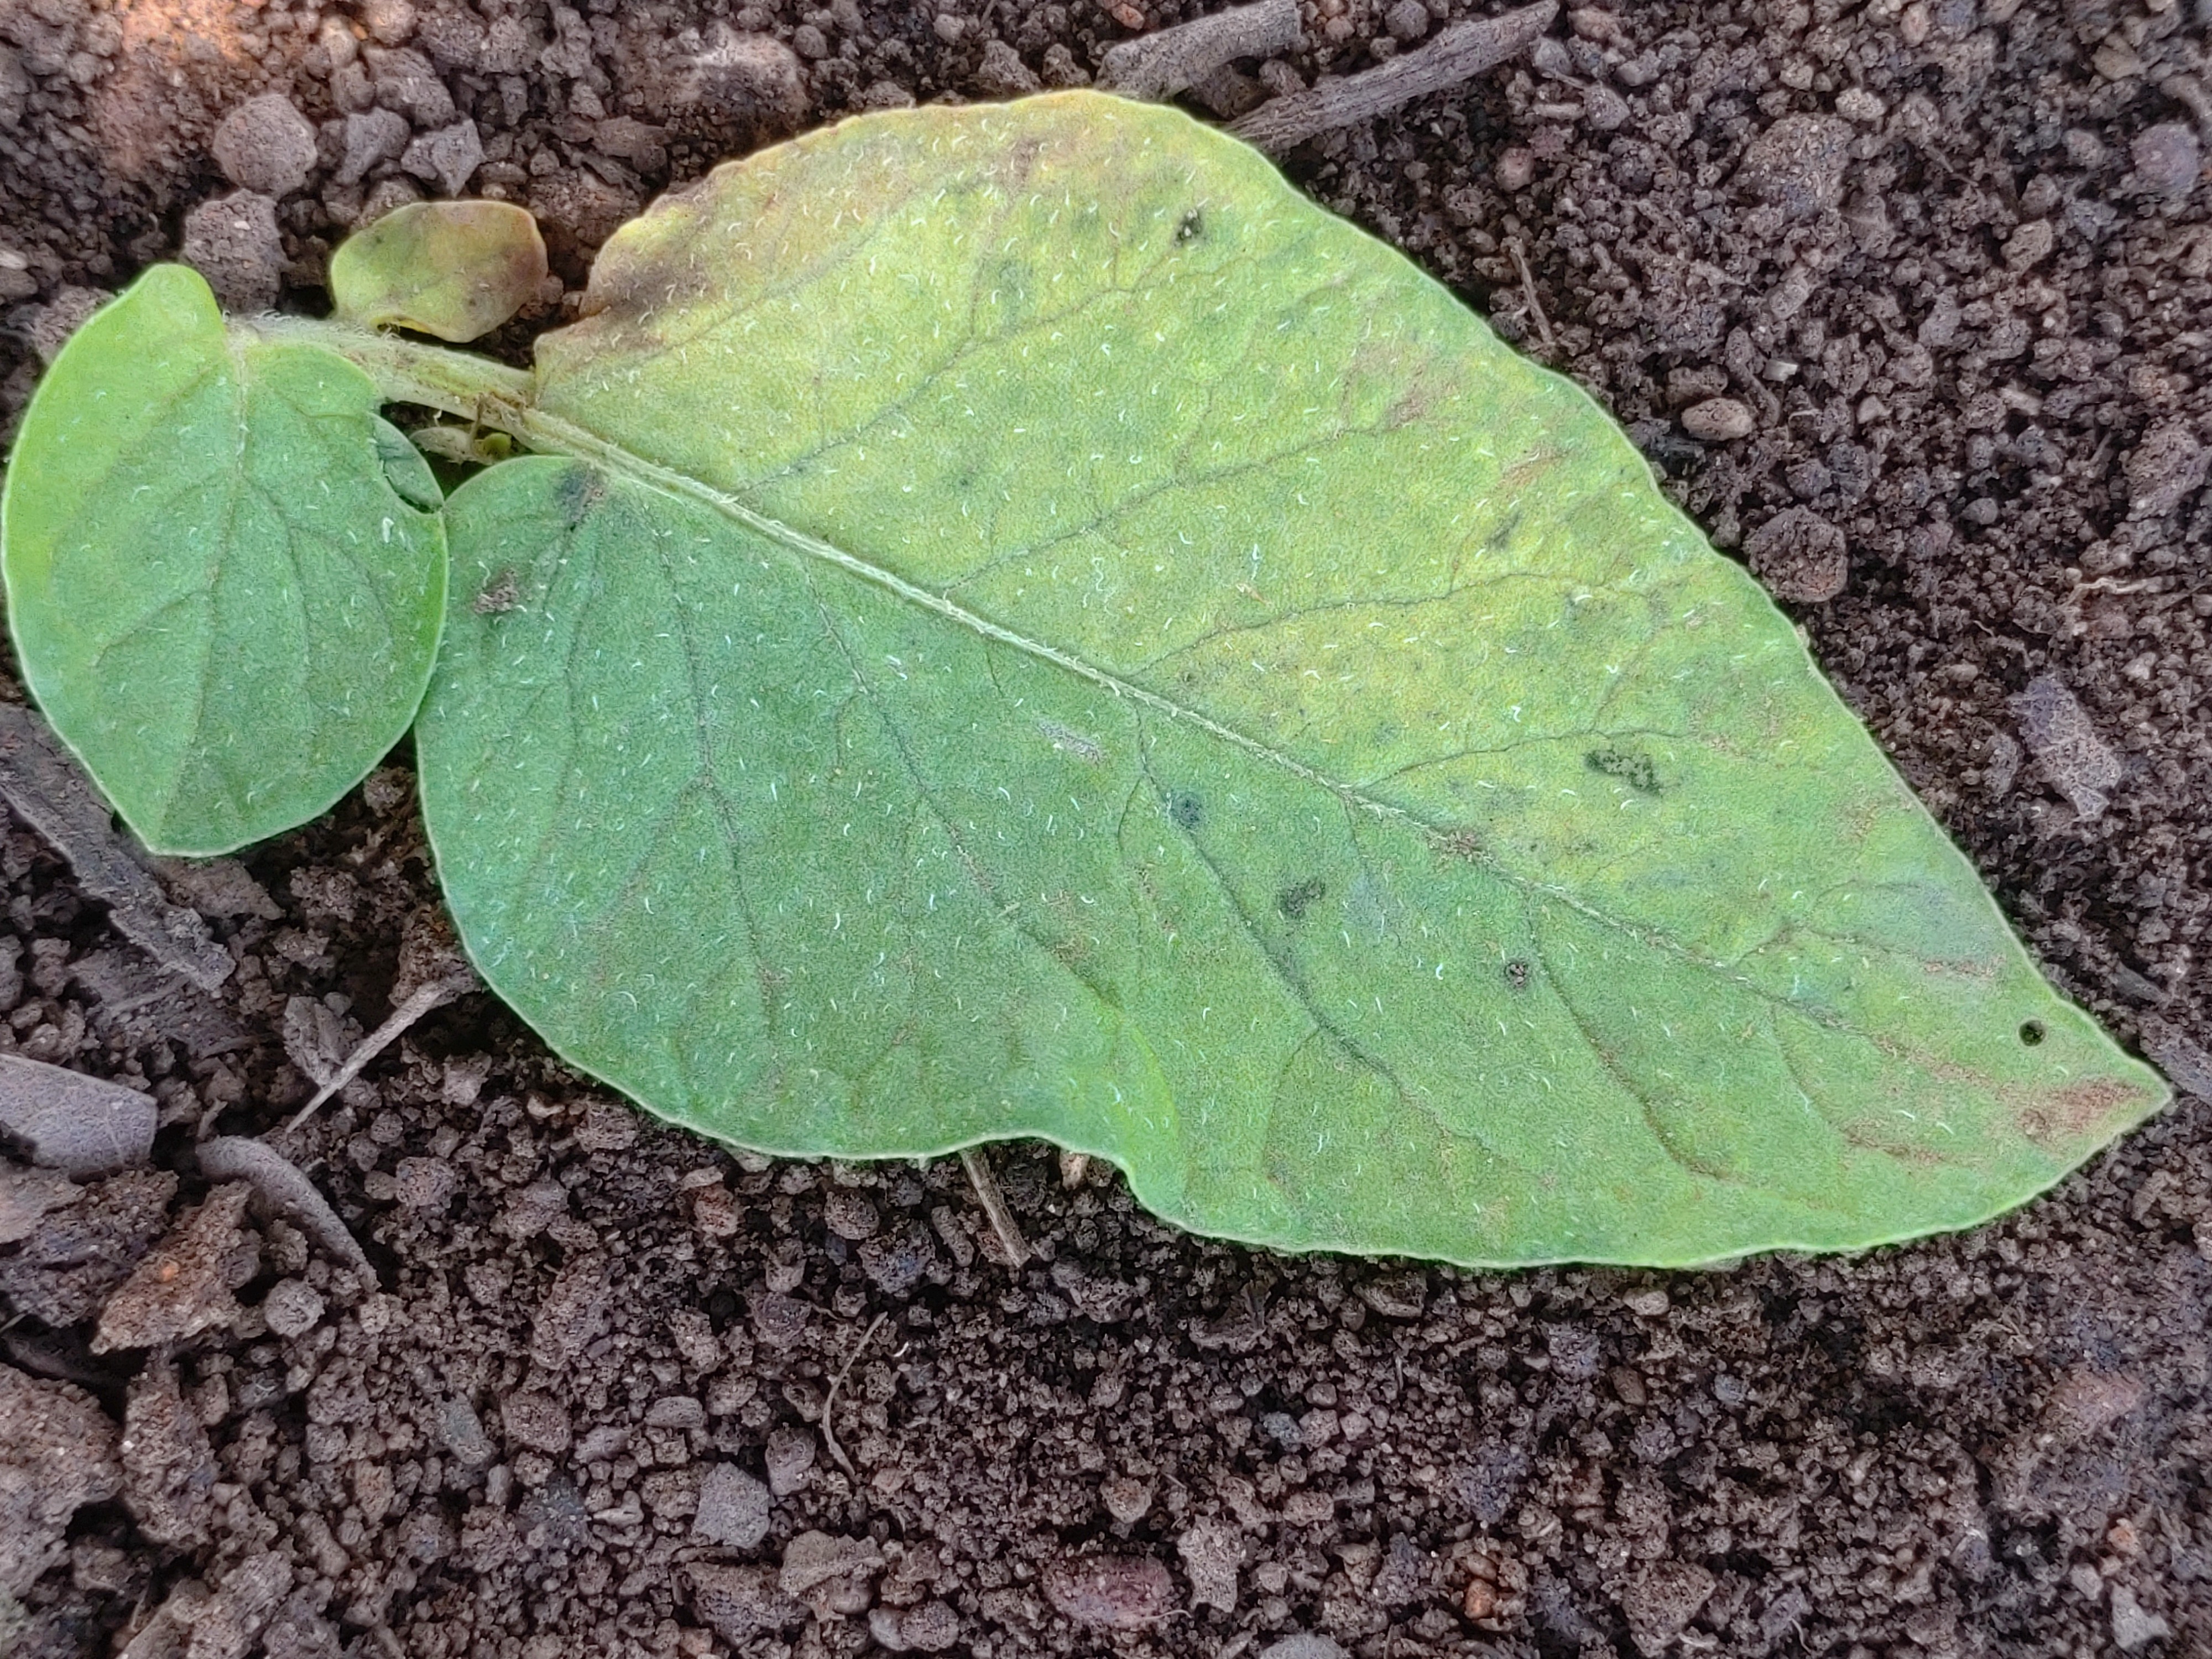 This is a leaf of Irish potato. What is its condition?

late blight
